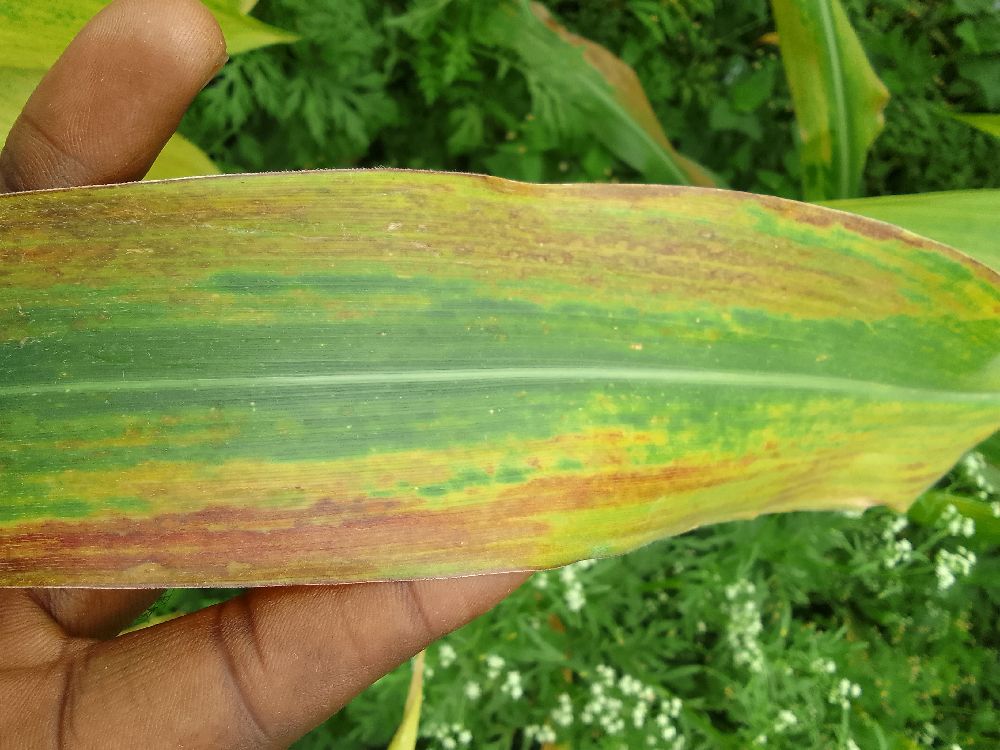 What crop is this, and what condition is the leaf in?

maize, maize lethal necrosis
